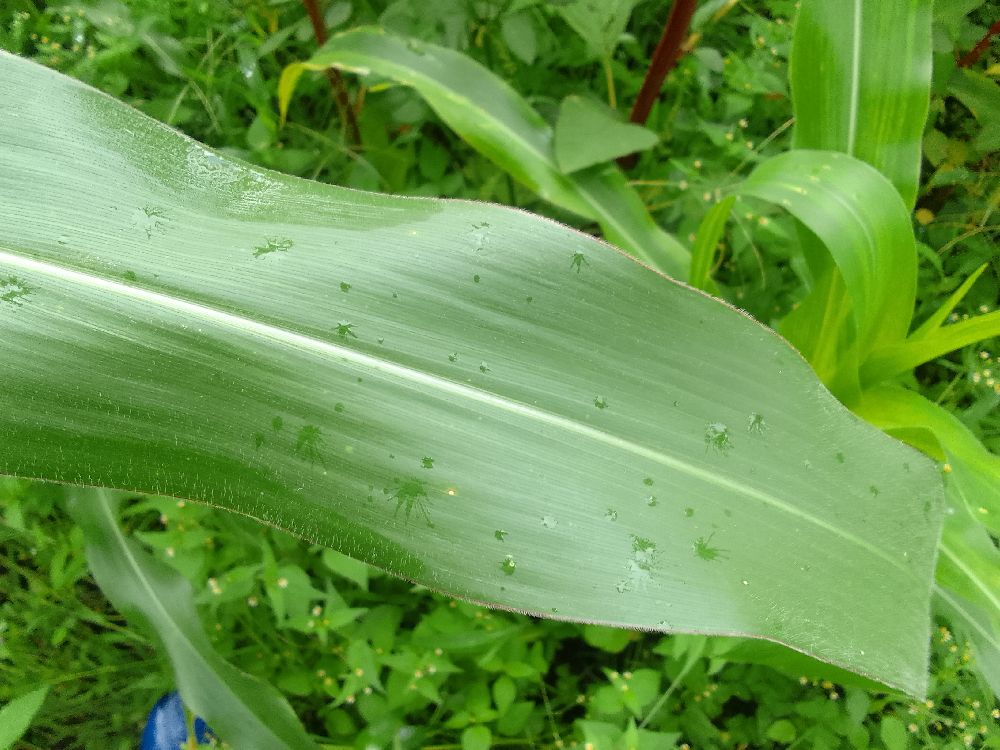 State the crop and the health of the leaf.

maize, healthy
